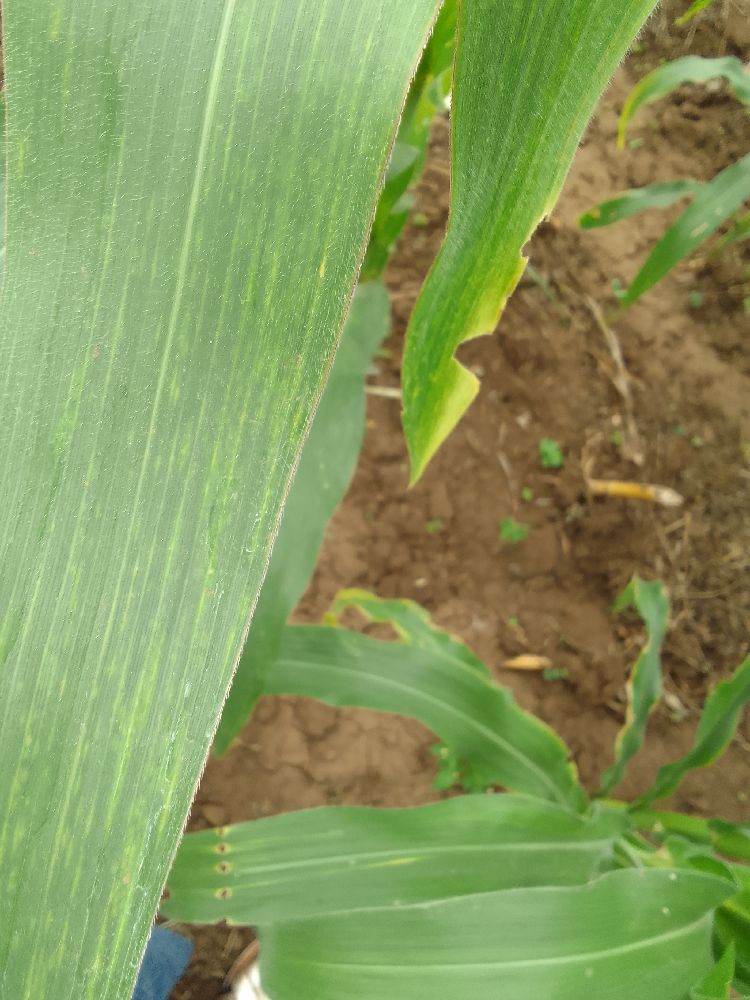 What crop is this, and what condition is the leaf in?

maize, maize lethal necrosis
